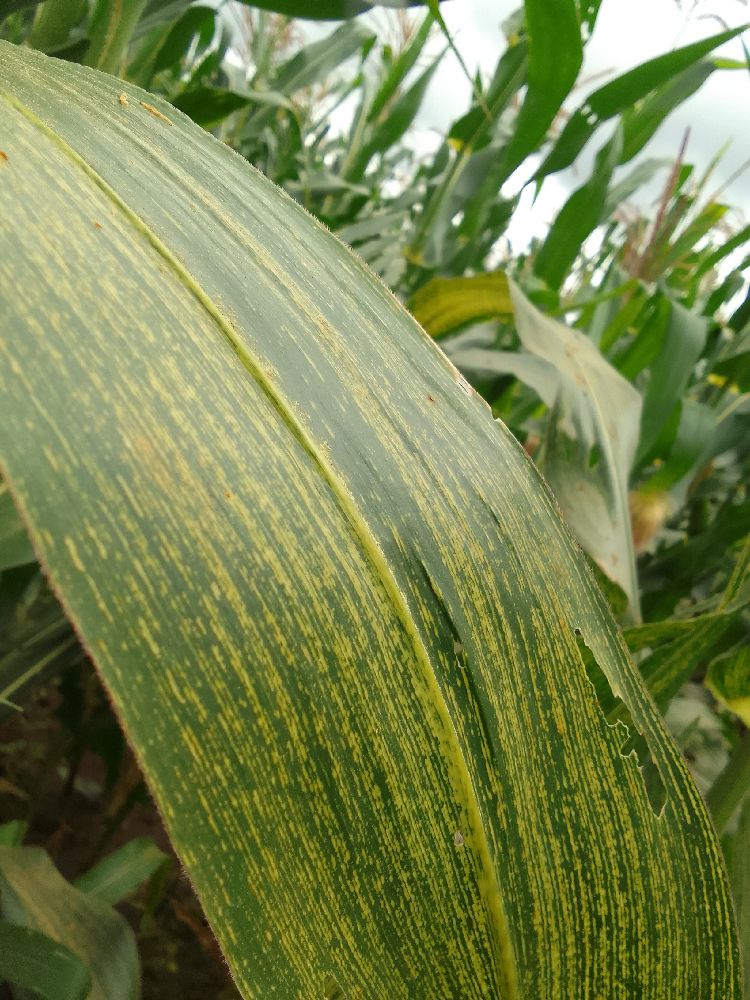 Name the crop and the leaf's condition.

maize, maize streak virus
